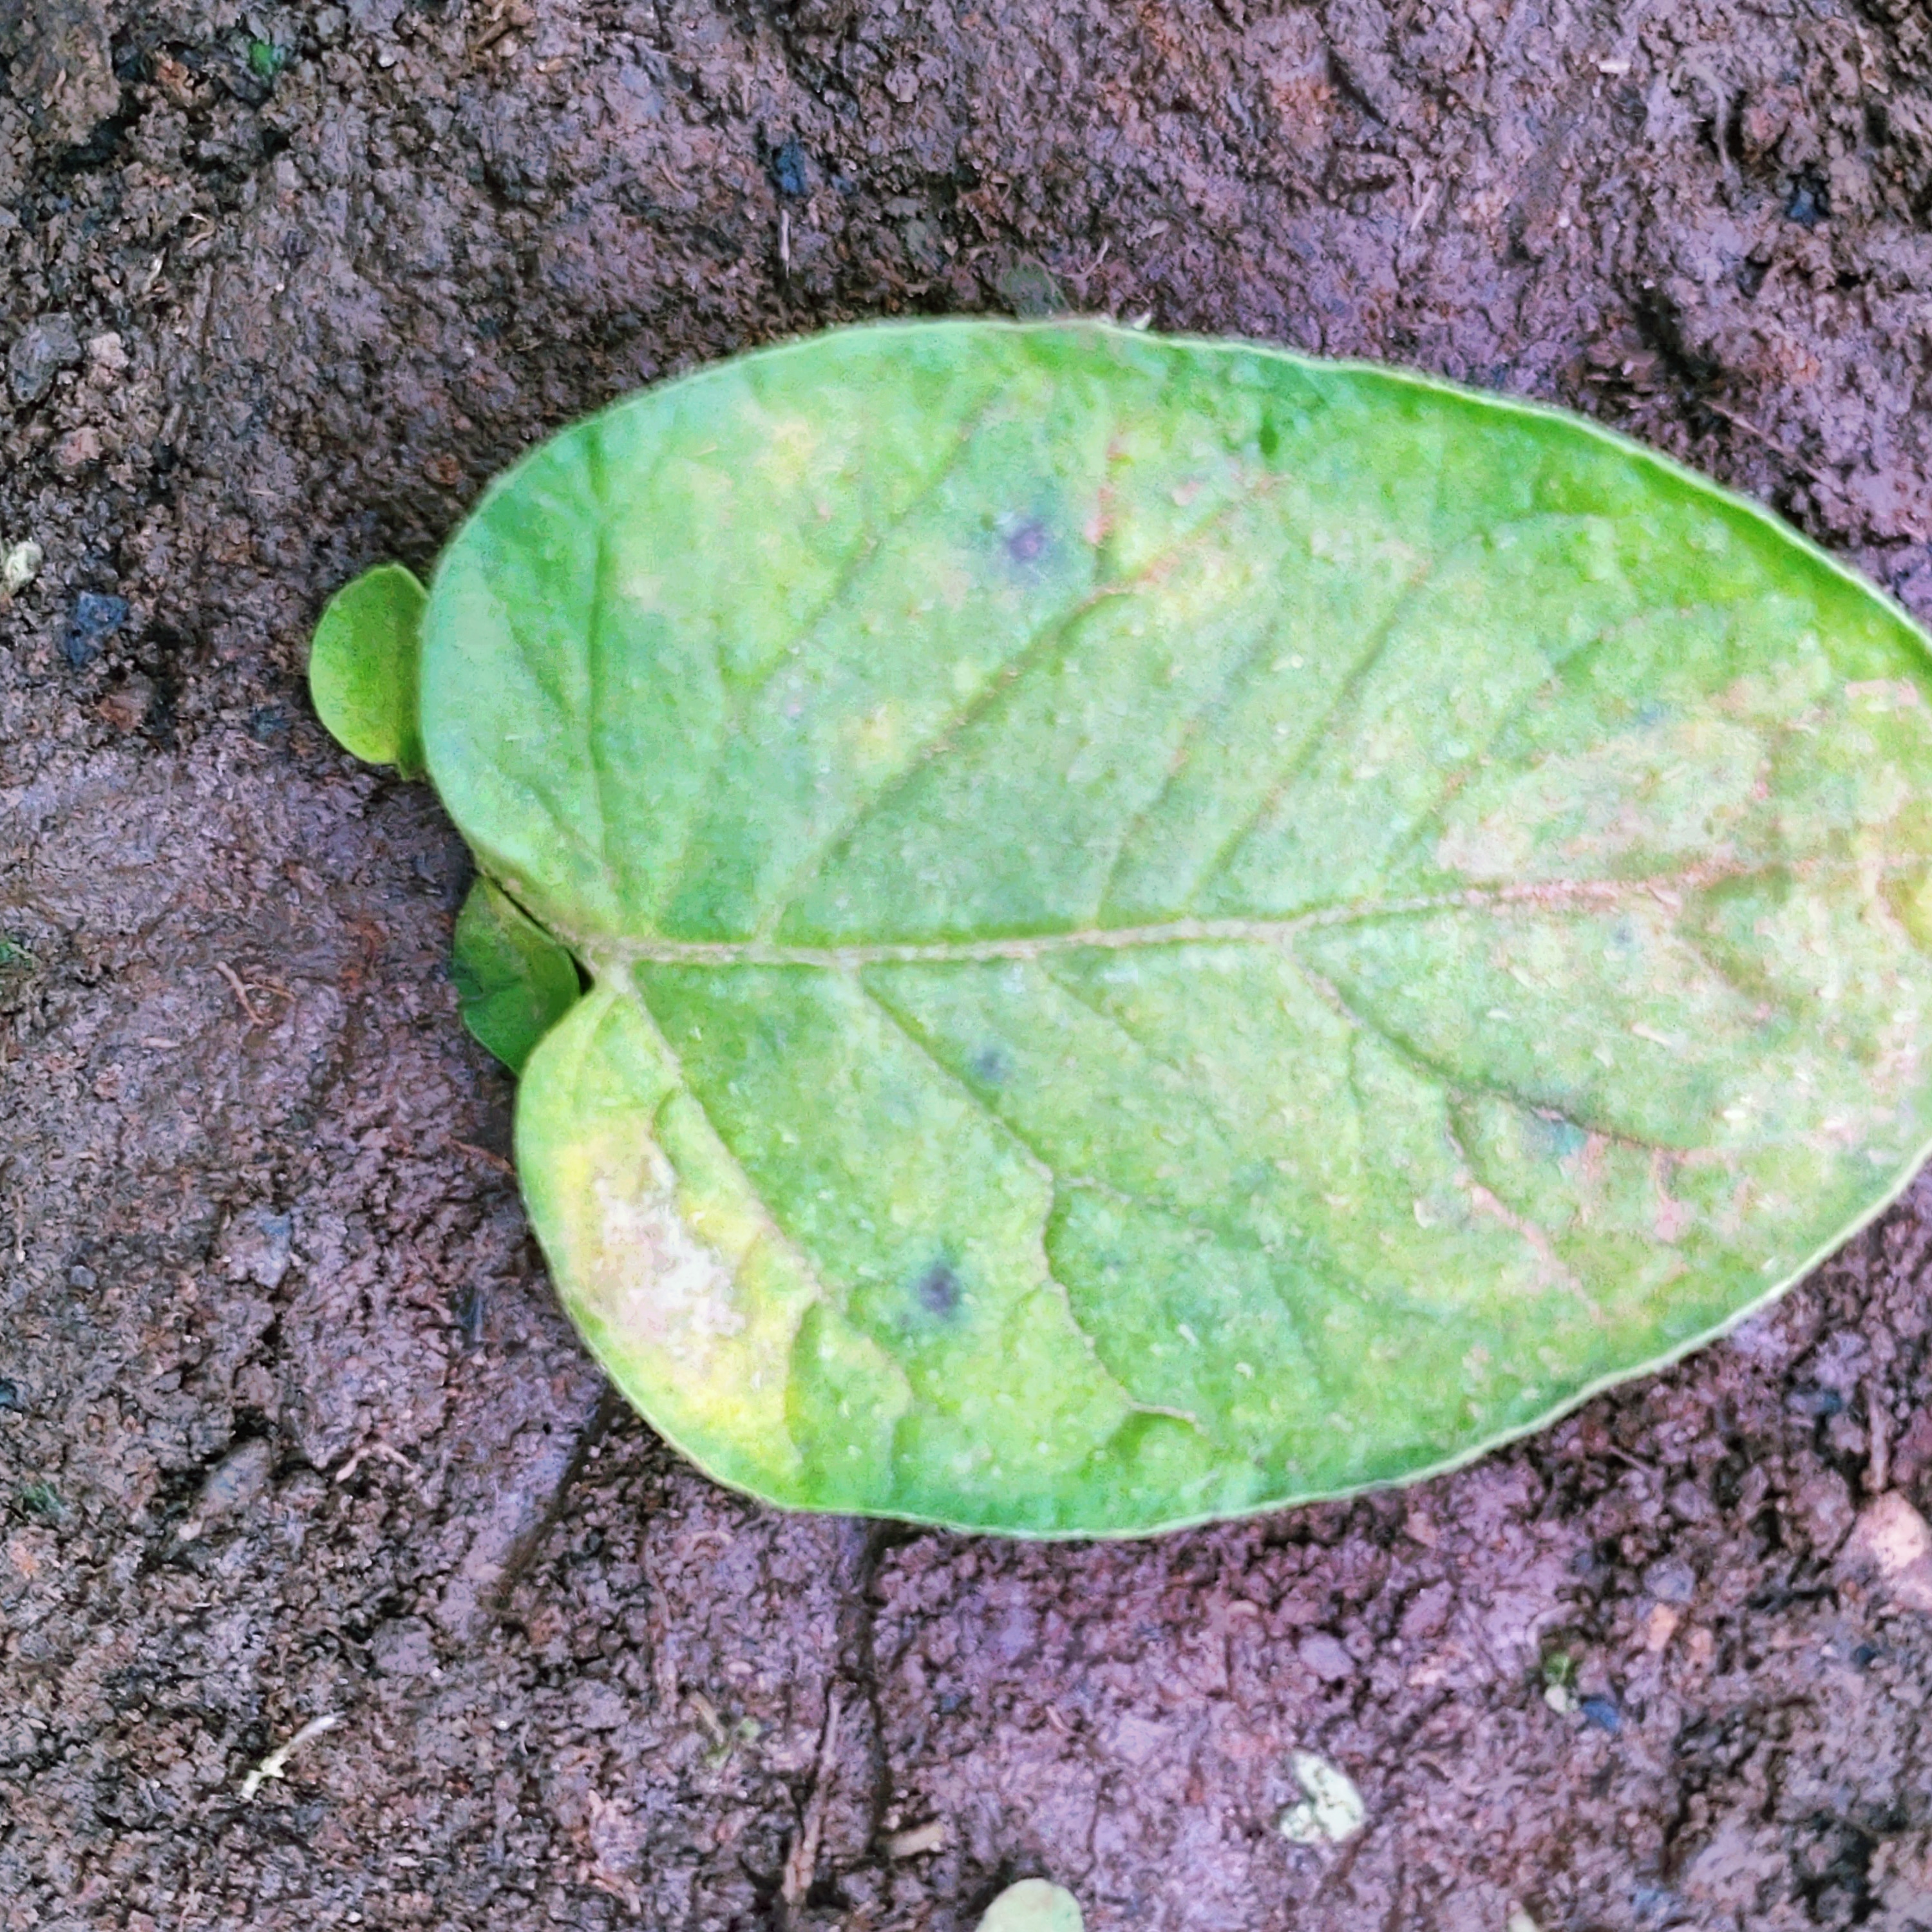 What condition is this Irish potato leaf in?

late blight
